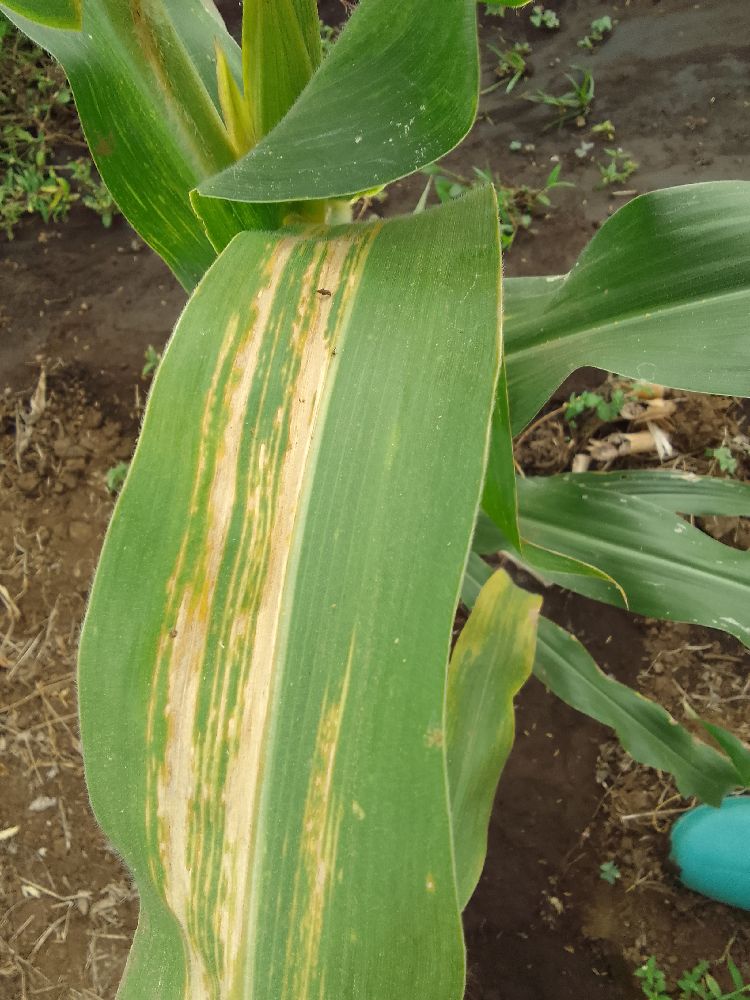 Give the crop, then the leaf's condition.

maize, maize lethal necrosis
